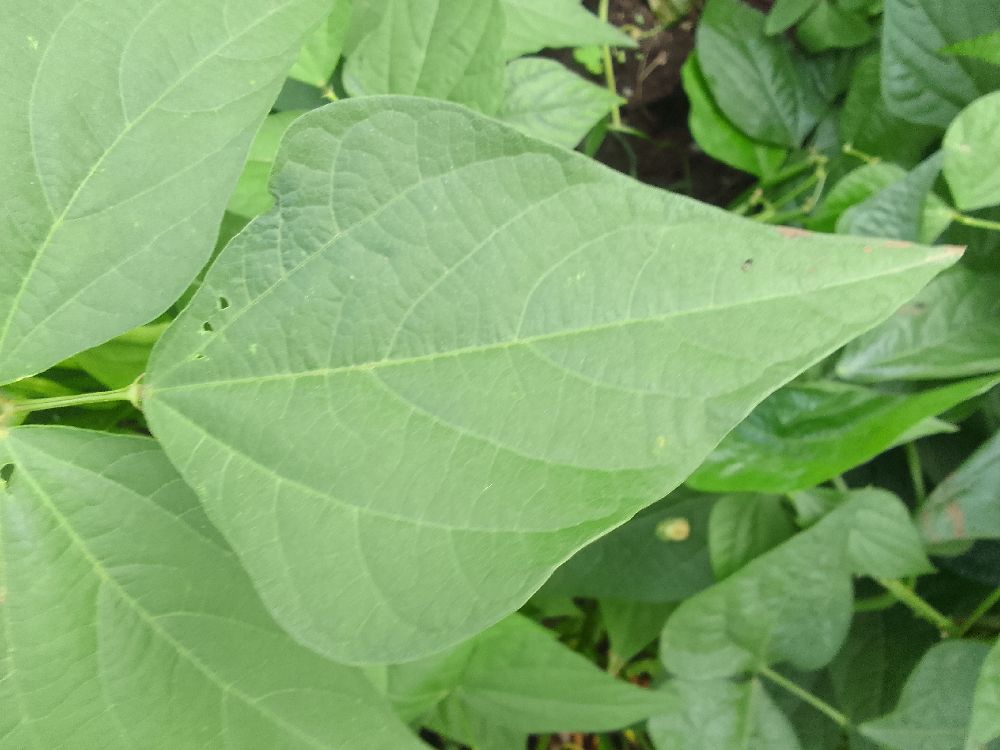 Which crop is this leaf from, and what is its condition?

common bean, healthy
